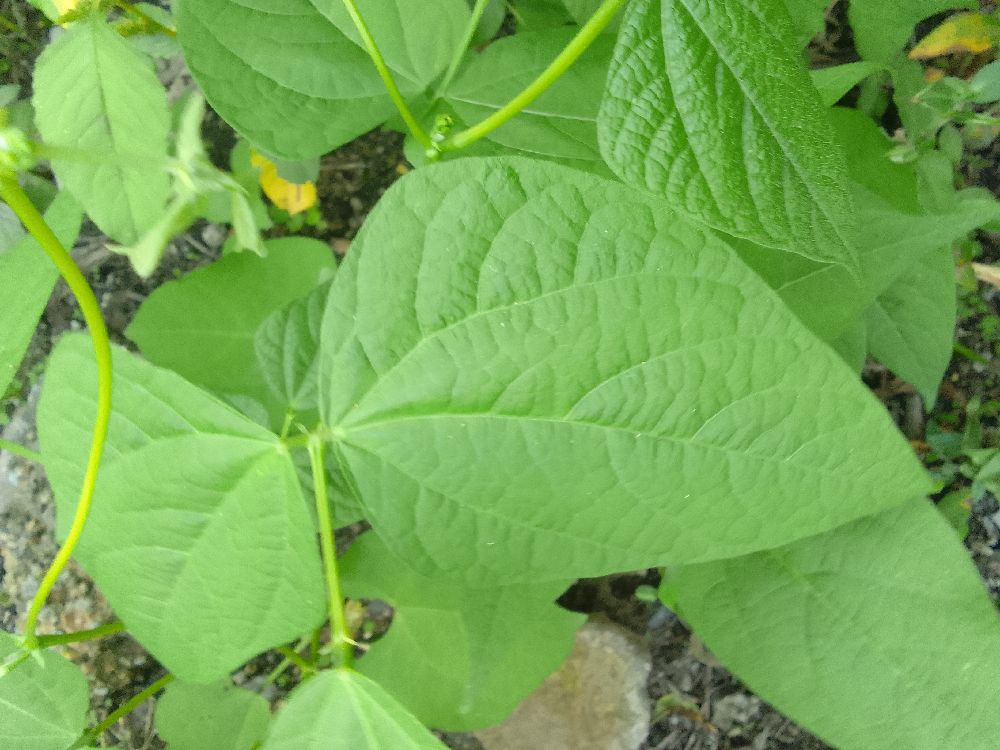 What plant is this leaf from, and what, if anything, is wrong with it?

common bean, healthy
